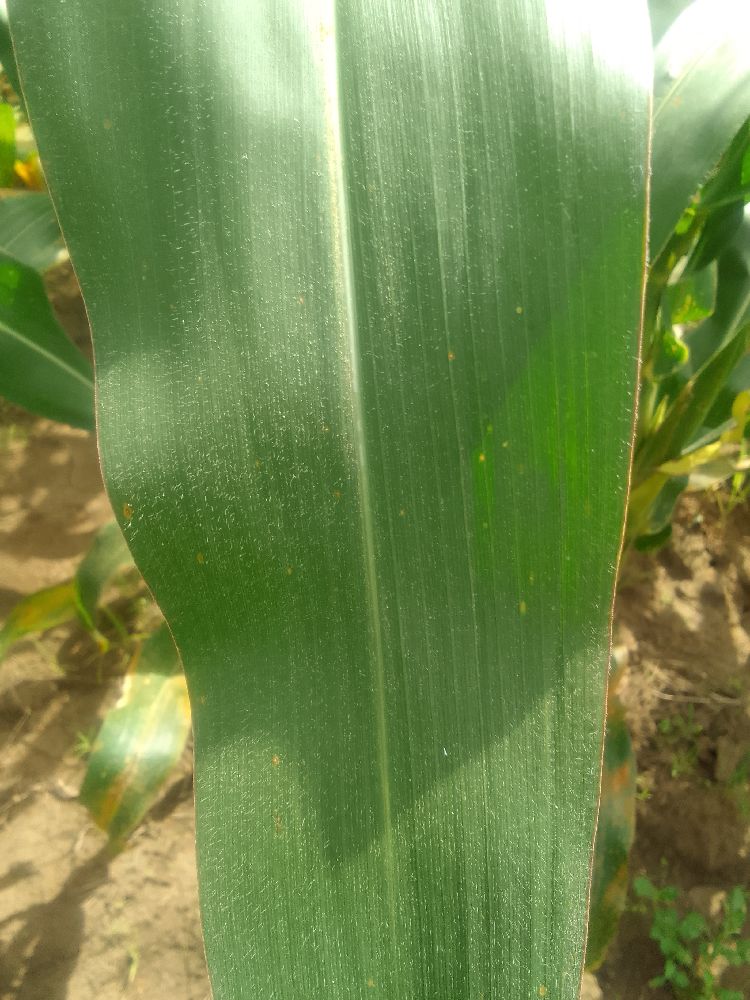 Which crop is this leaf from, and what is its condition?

maize, healthy
